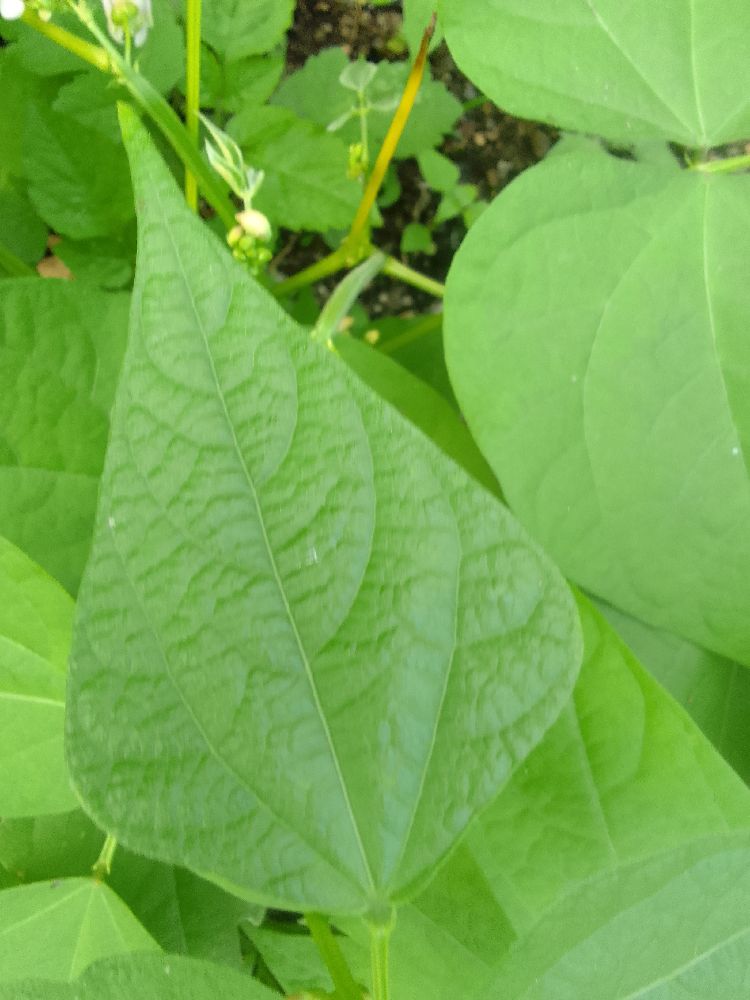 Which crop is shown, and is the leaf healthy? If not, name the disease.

common bean, healthy
